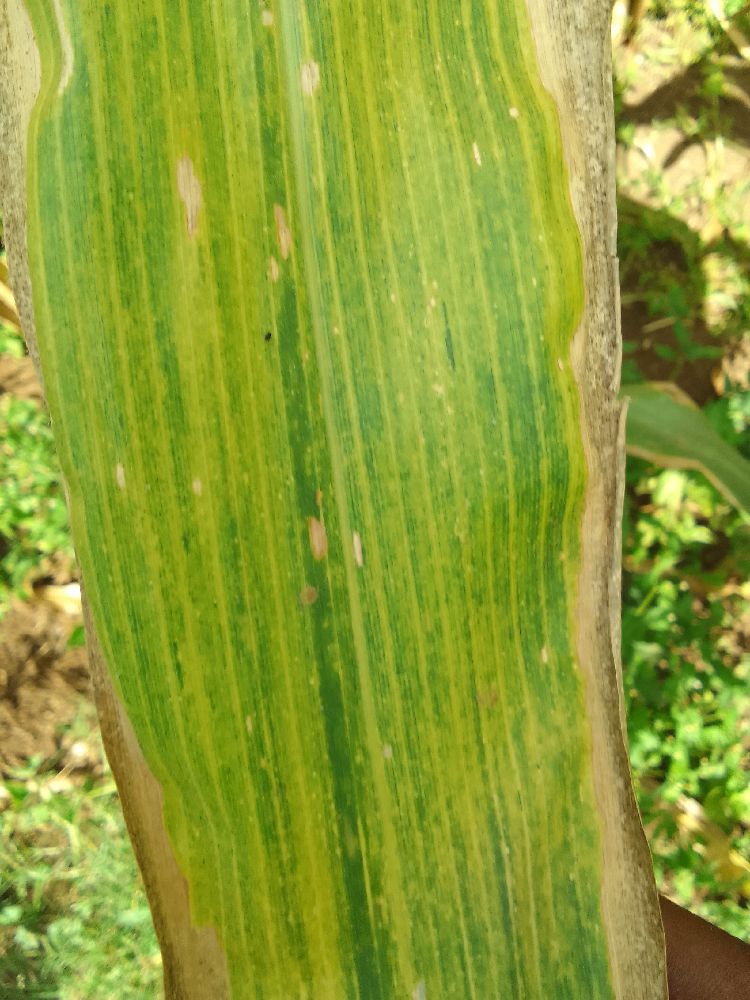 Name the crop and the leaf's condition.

maize, maize lethal necrosis
